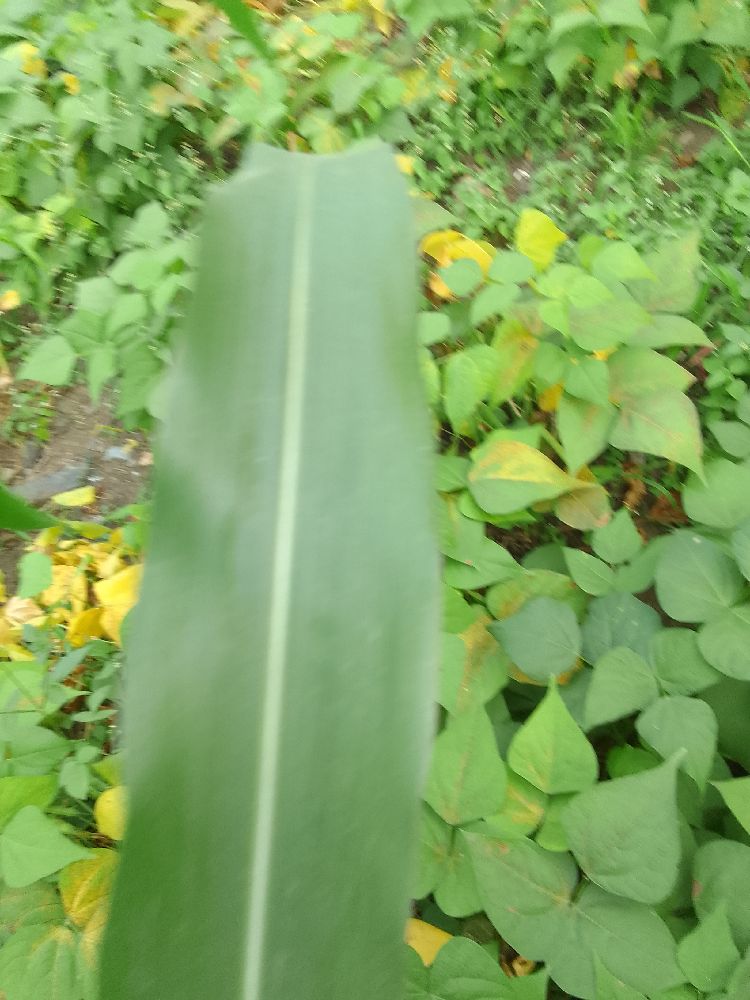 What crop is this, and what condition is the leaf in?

maize, healthy
